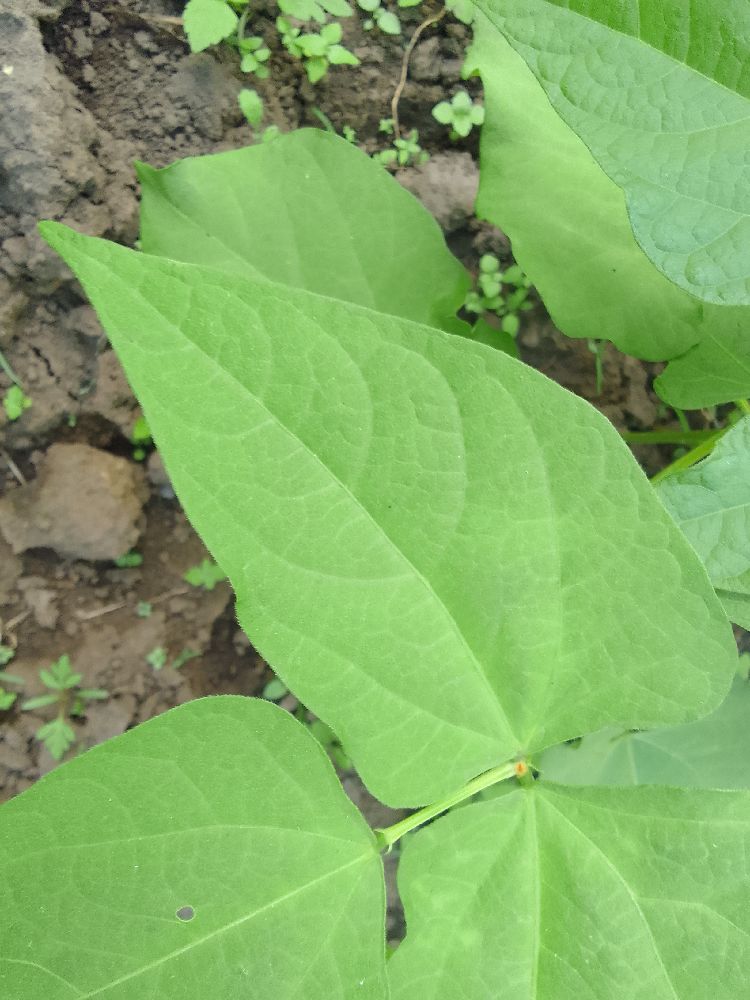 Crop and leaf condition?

common bean, healthy
